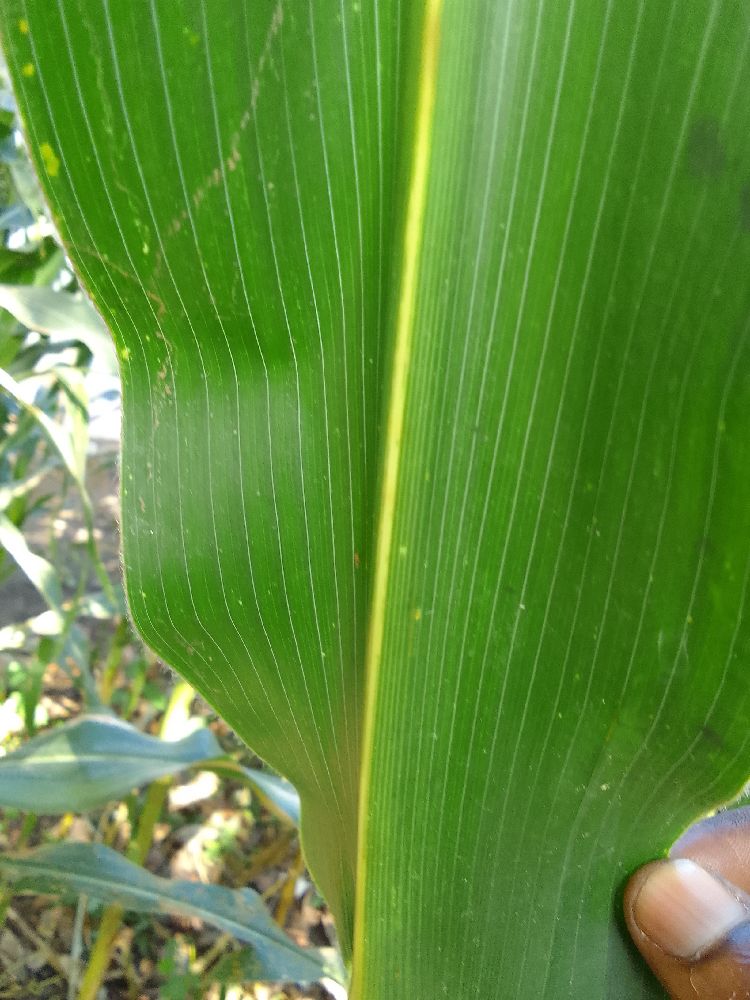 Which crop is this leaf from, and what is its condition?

maize, healthy
